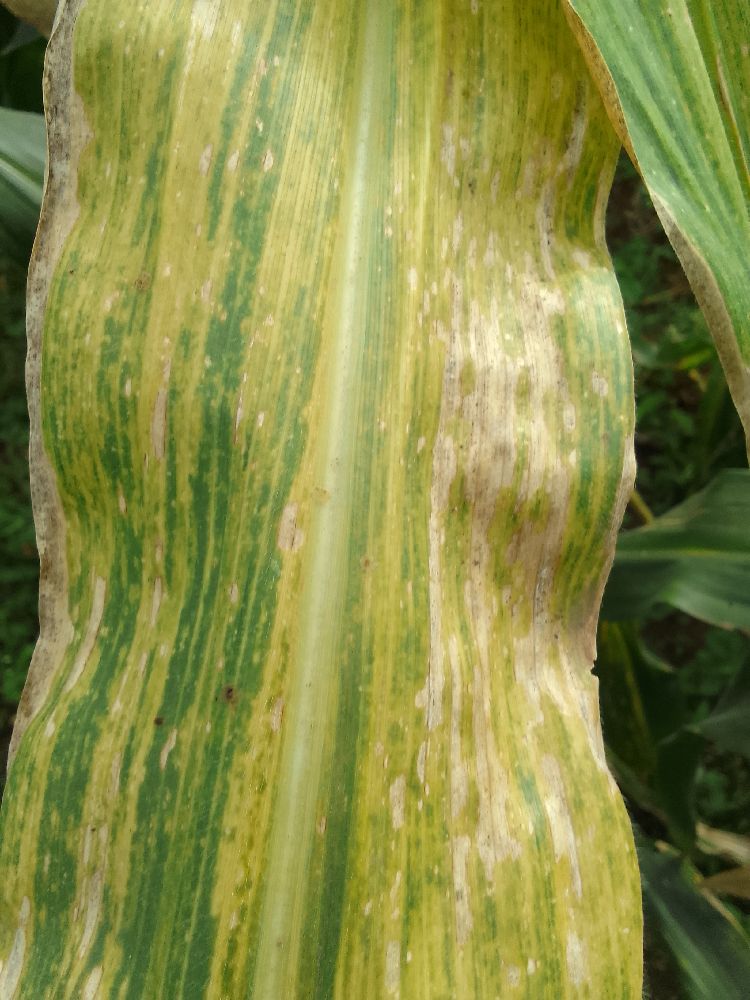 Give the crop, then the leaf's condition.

maize, maize lethal necrosis
